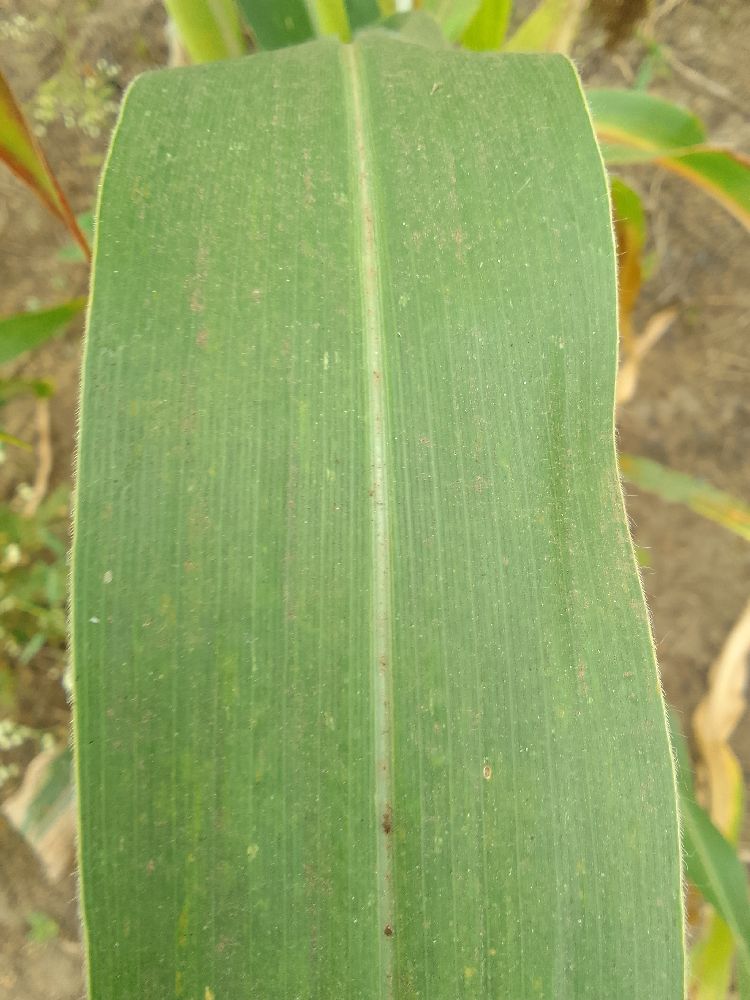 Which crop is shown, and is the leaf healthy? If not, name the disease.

maize, healthy
